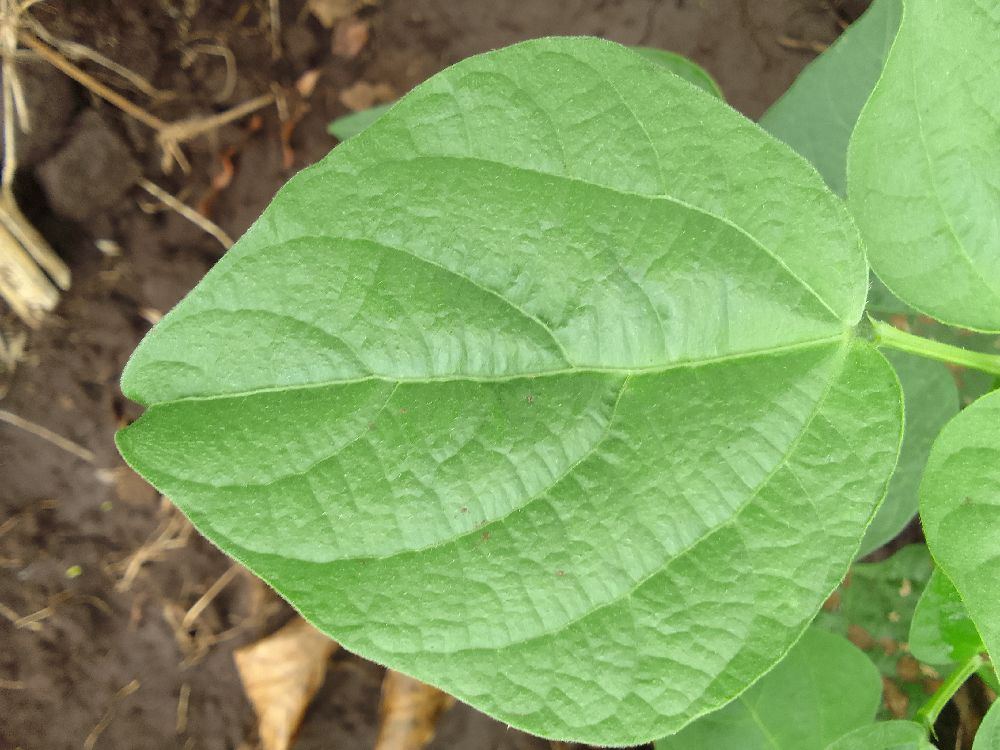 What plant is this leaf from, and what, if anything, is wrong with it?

common bean, healthy
